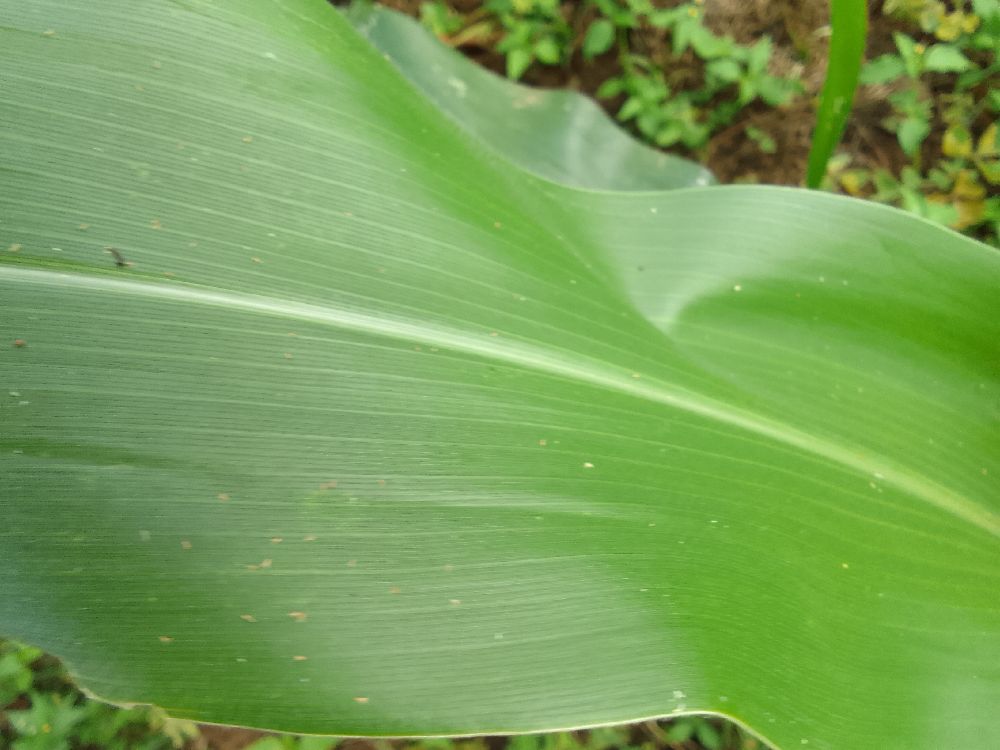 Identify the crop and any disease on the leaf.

maize, healthy
